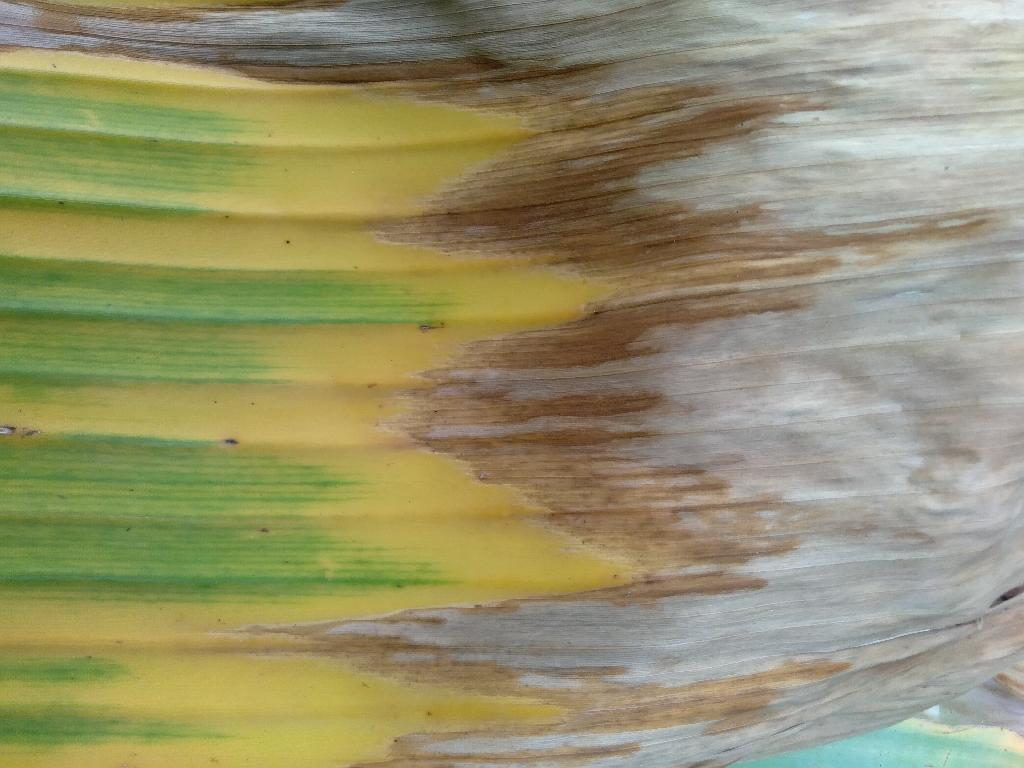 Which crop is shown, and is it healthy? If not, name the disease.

banana, fusarium wilt race 1
